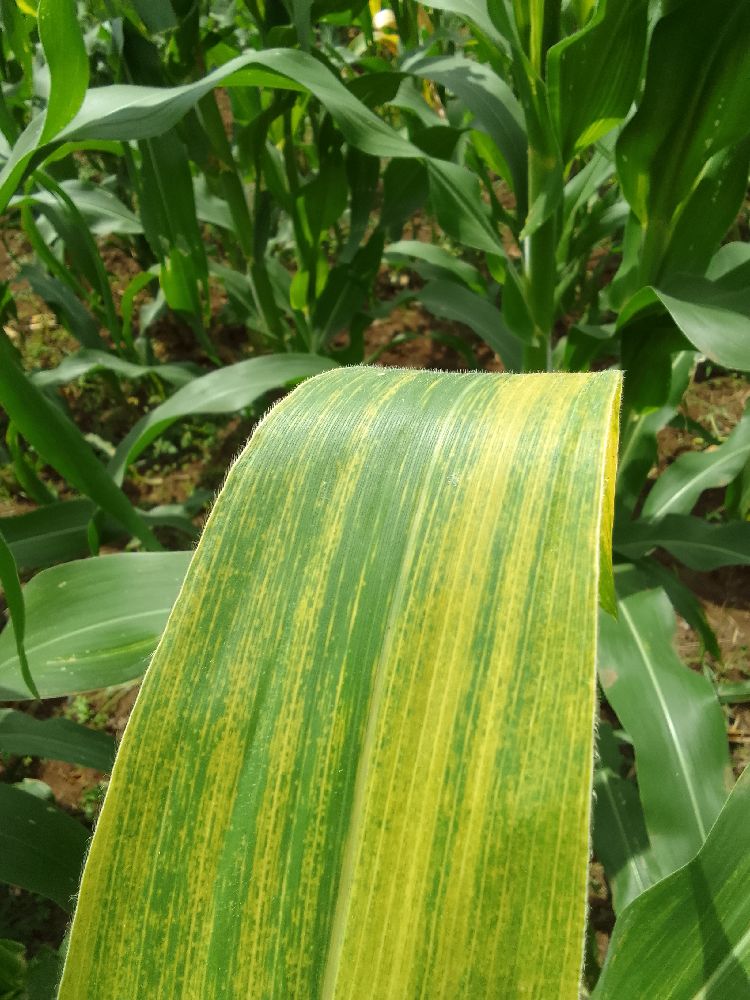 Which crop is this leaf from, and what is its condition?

maize, maize lethal necrosis
